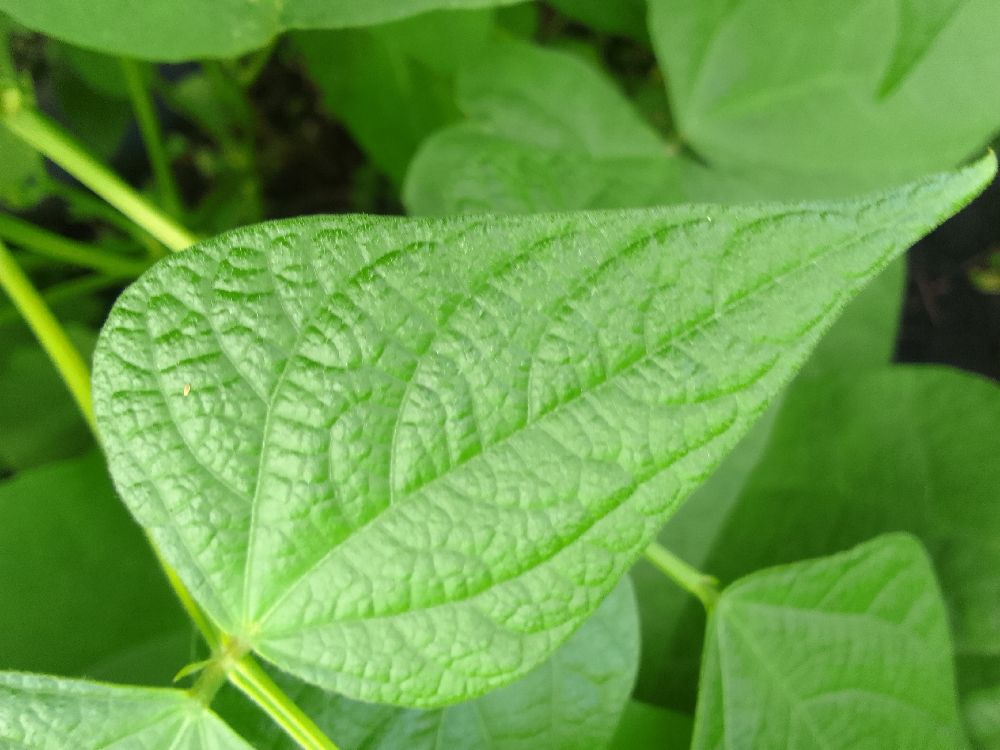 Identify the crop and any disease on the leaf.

common bean, healthy
